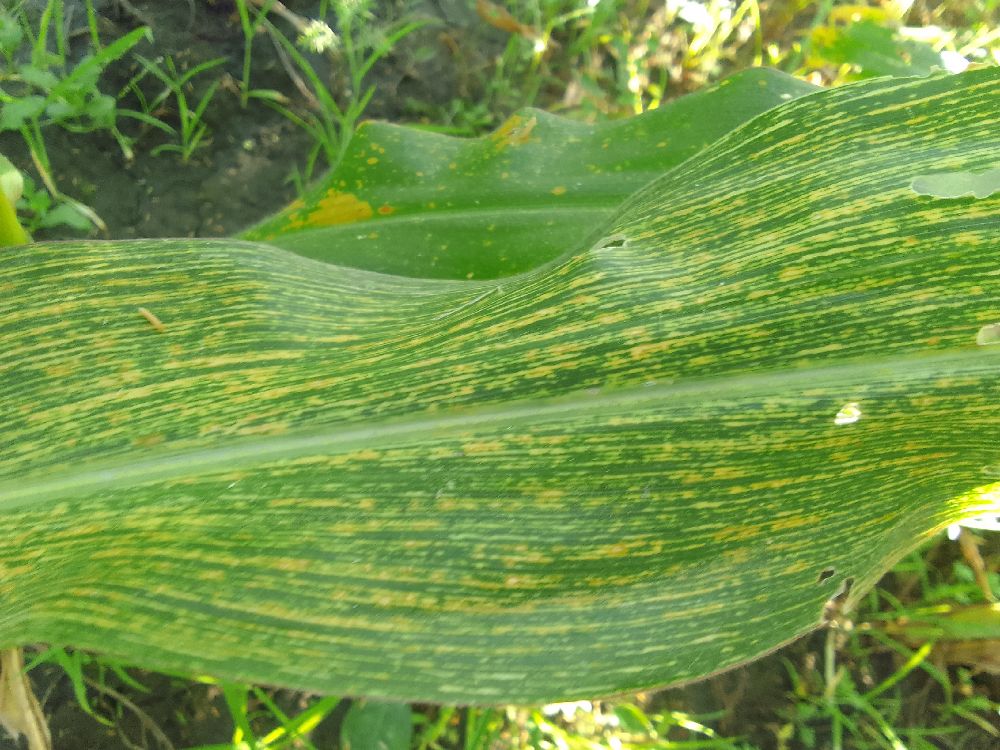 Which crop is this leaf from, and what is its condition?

maize, maize streak virus
